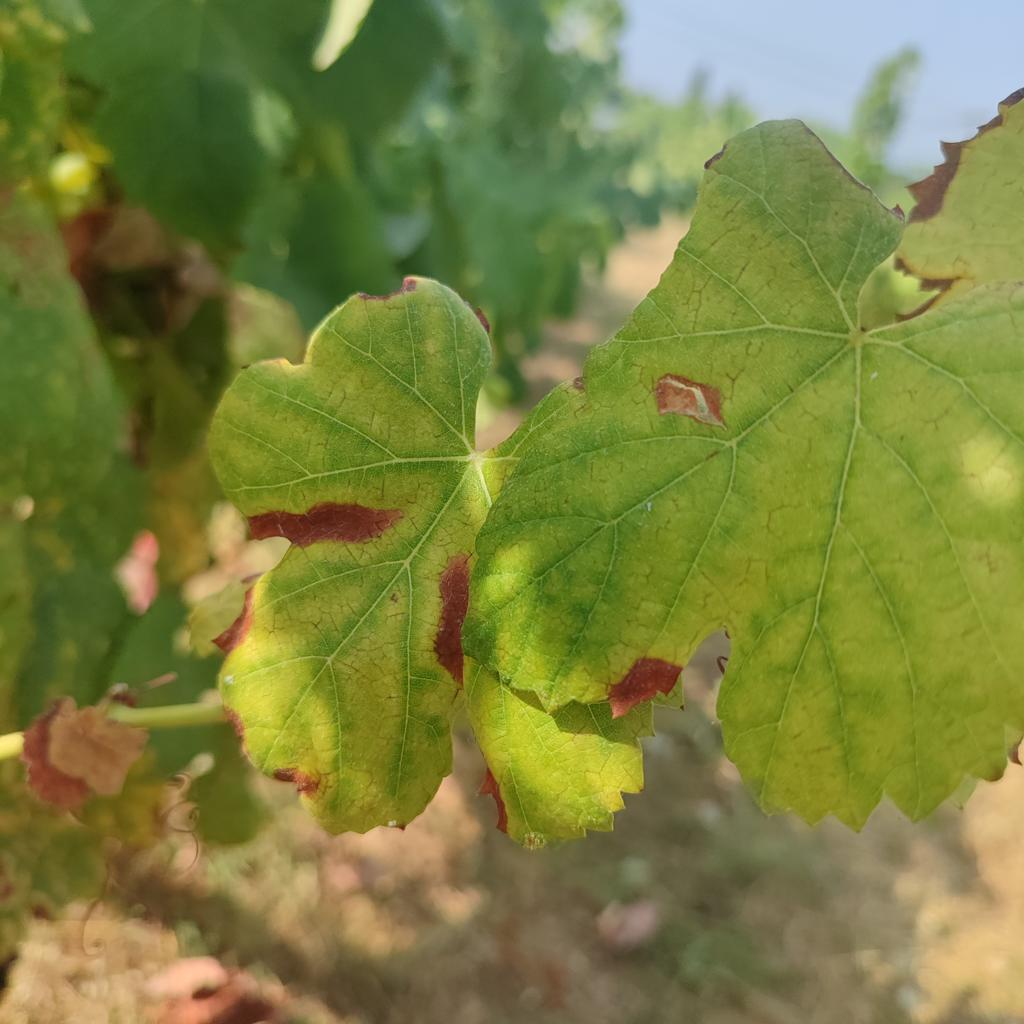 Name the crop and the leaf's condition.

grapevine, esca complex
